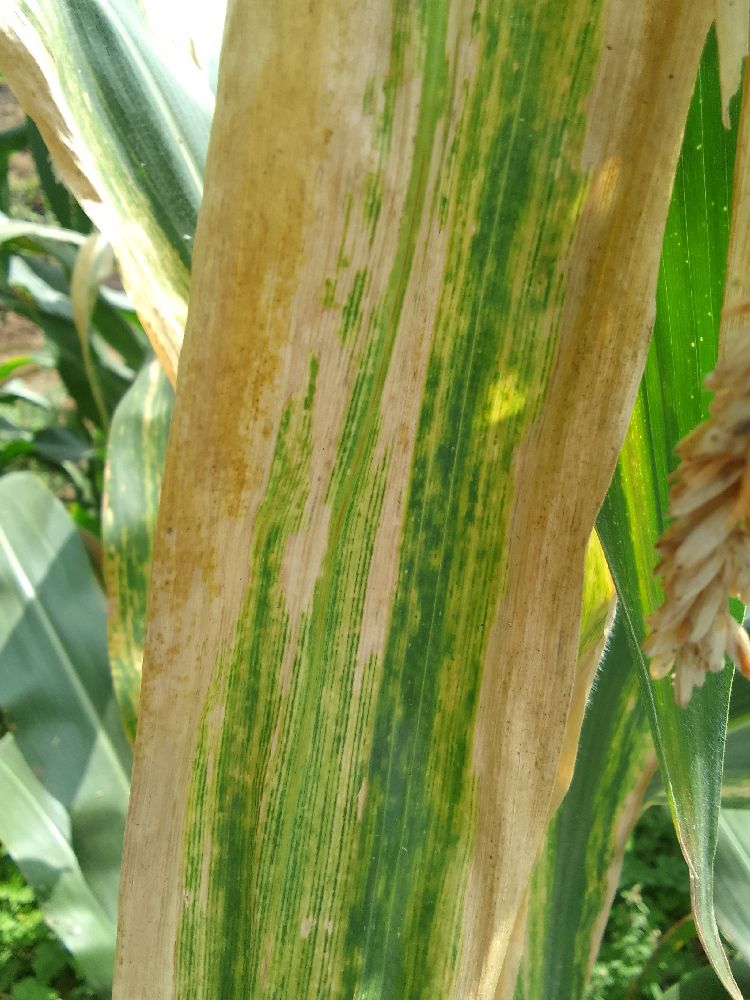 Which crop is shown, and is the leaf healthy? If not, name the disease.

maize, maize lethal necrosis
